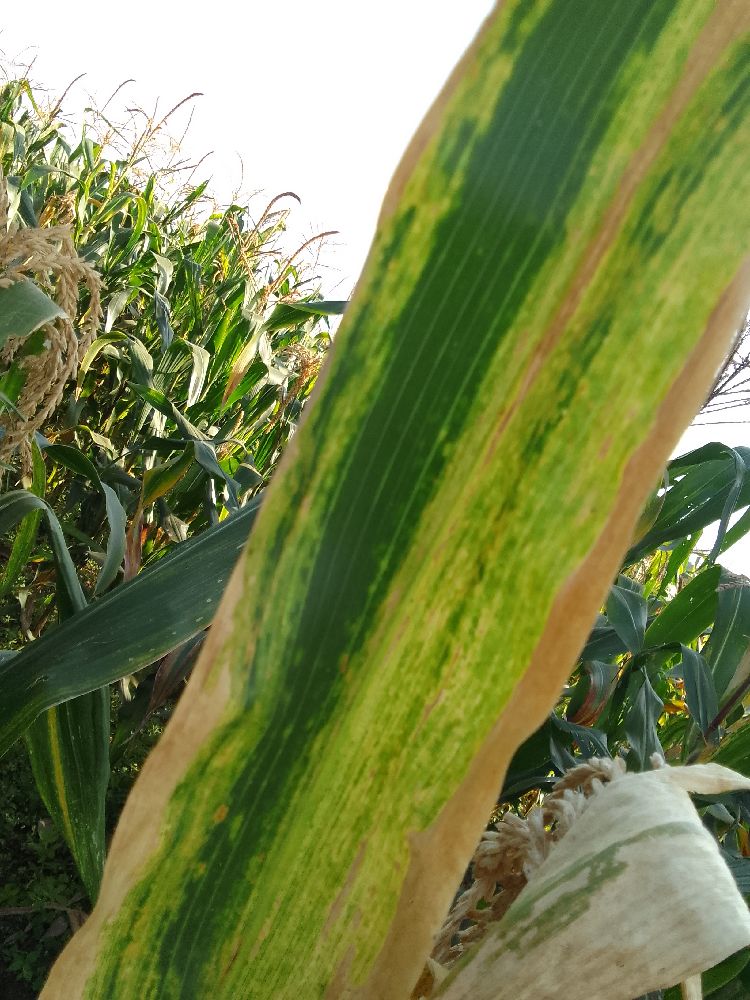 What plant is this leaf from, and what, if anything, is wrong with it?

maize, maize lethal necrosis
